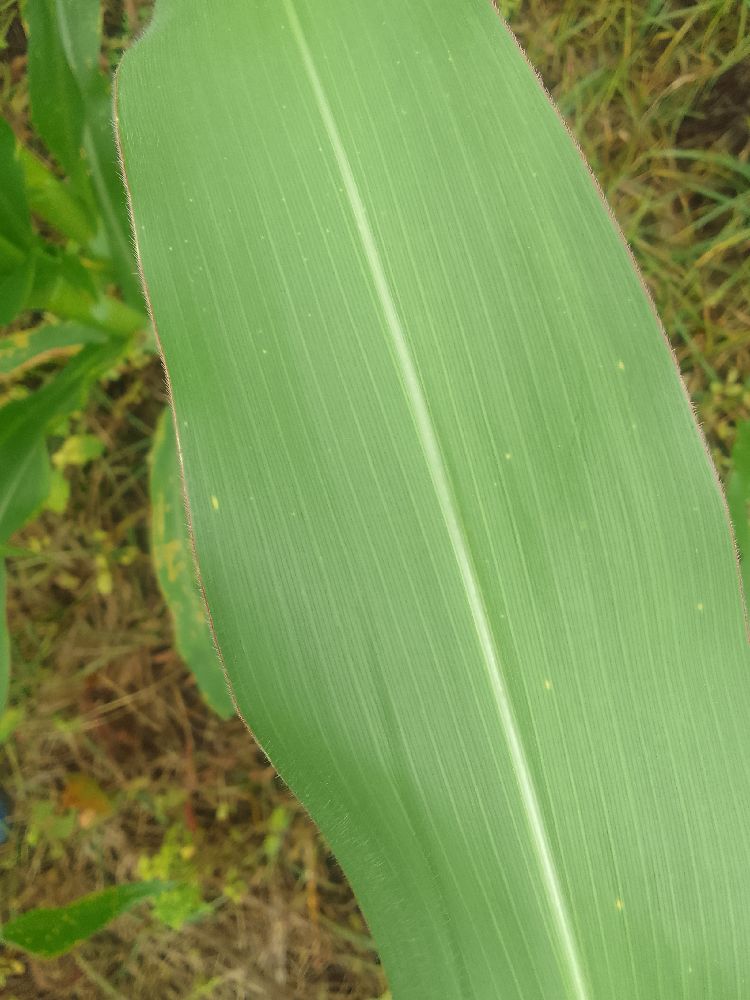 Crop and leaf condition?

maize, healthy
